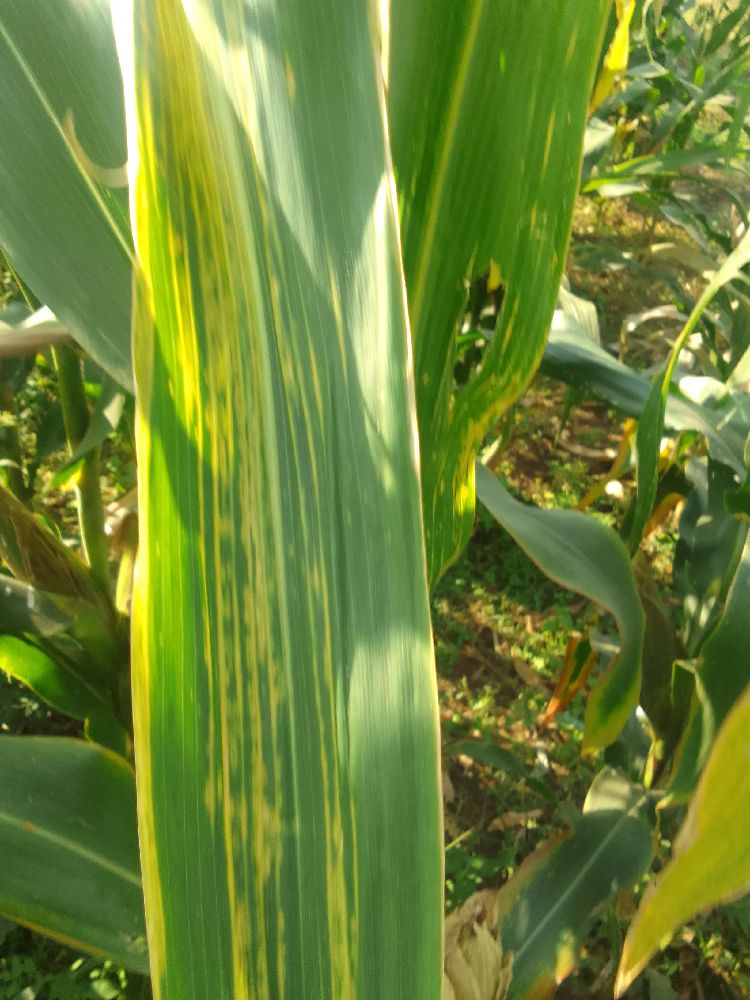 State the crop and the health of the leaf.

maize, maize lethal necrosis
